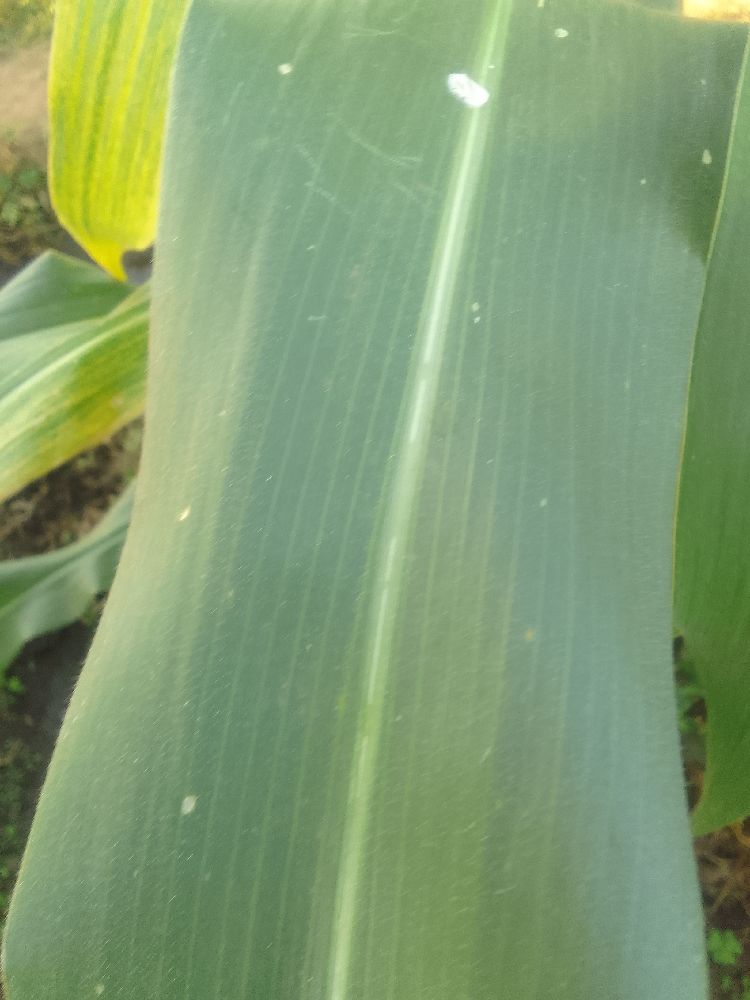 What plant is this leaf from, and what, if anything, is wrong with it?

maize, healthy
